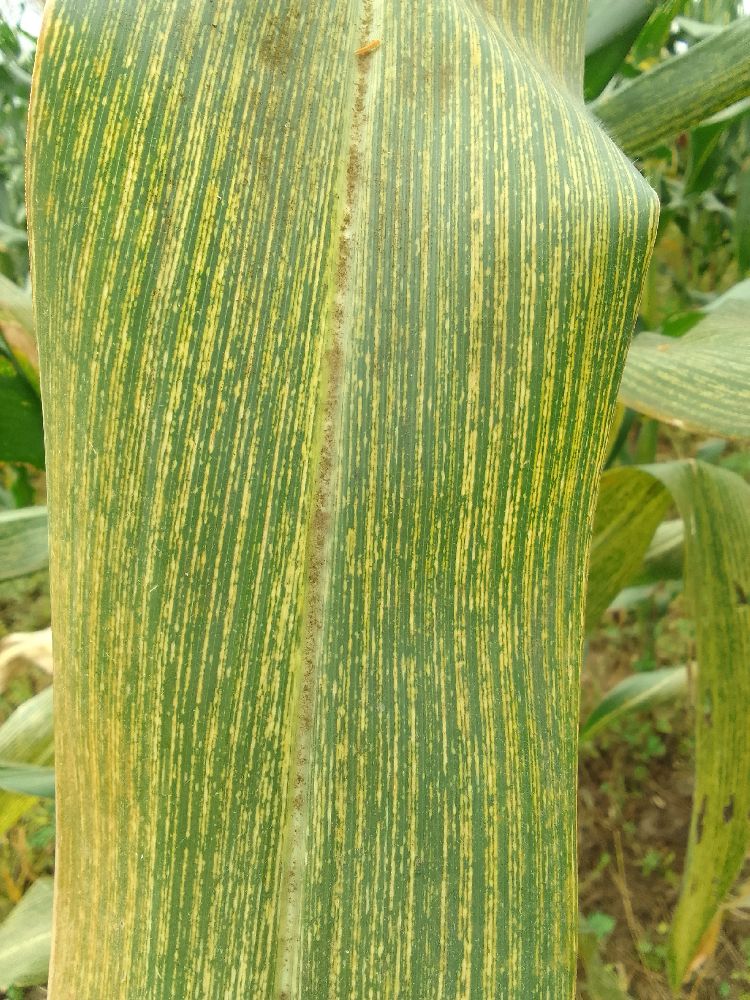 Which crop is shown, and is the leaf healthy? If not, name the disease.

maize, maize streak virus
